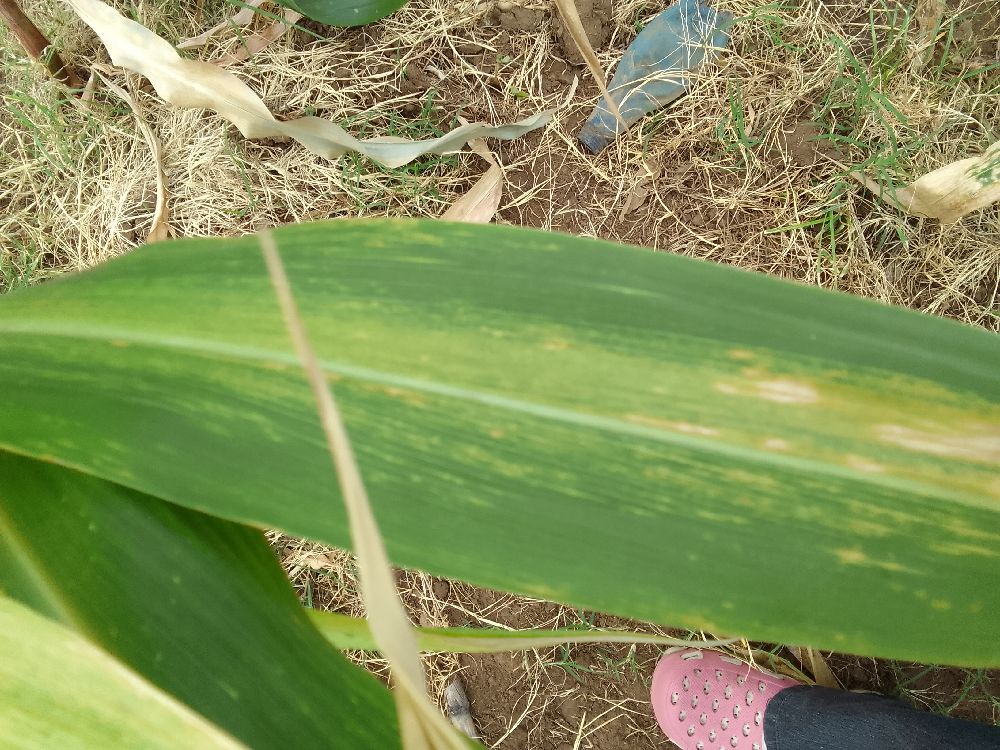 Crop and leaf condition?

maize, maize lethal necrosis
